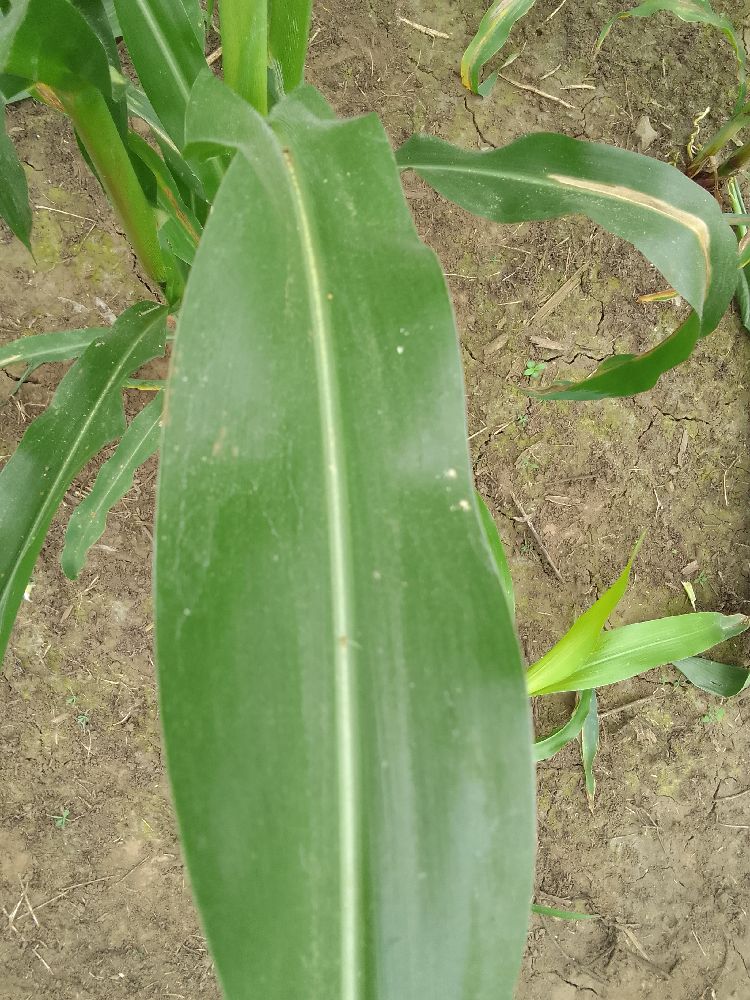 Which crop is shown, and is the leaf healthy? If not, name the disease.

maize, healthy
